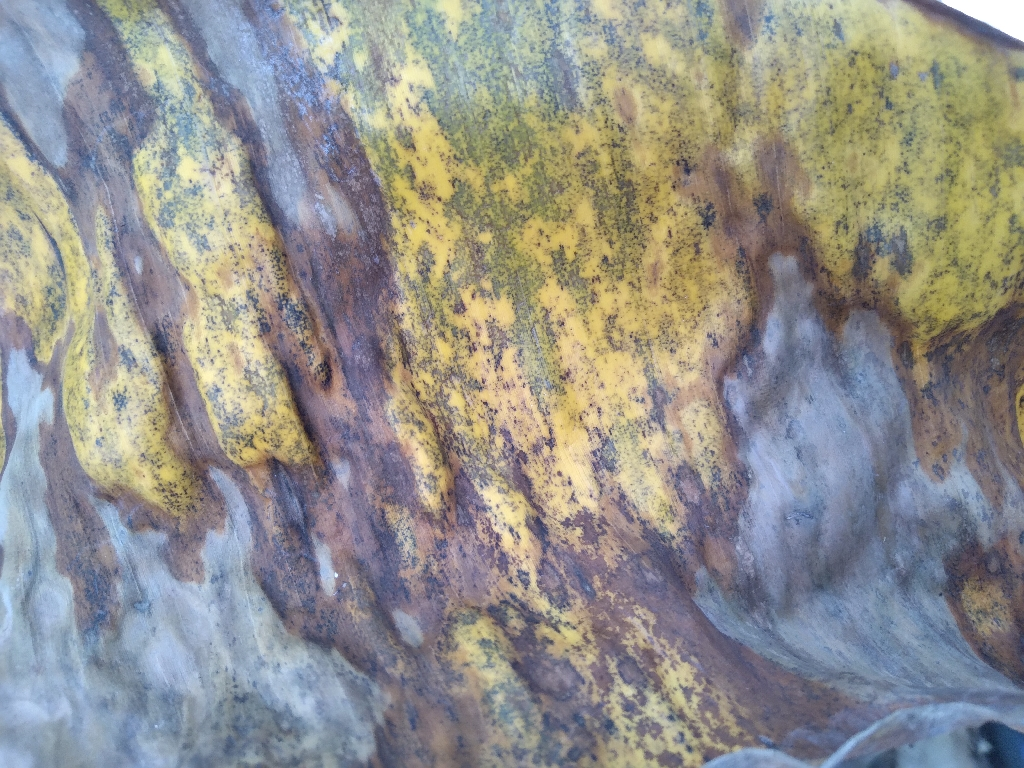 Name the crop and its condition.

banana, black sigatoka
